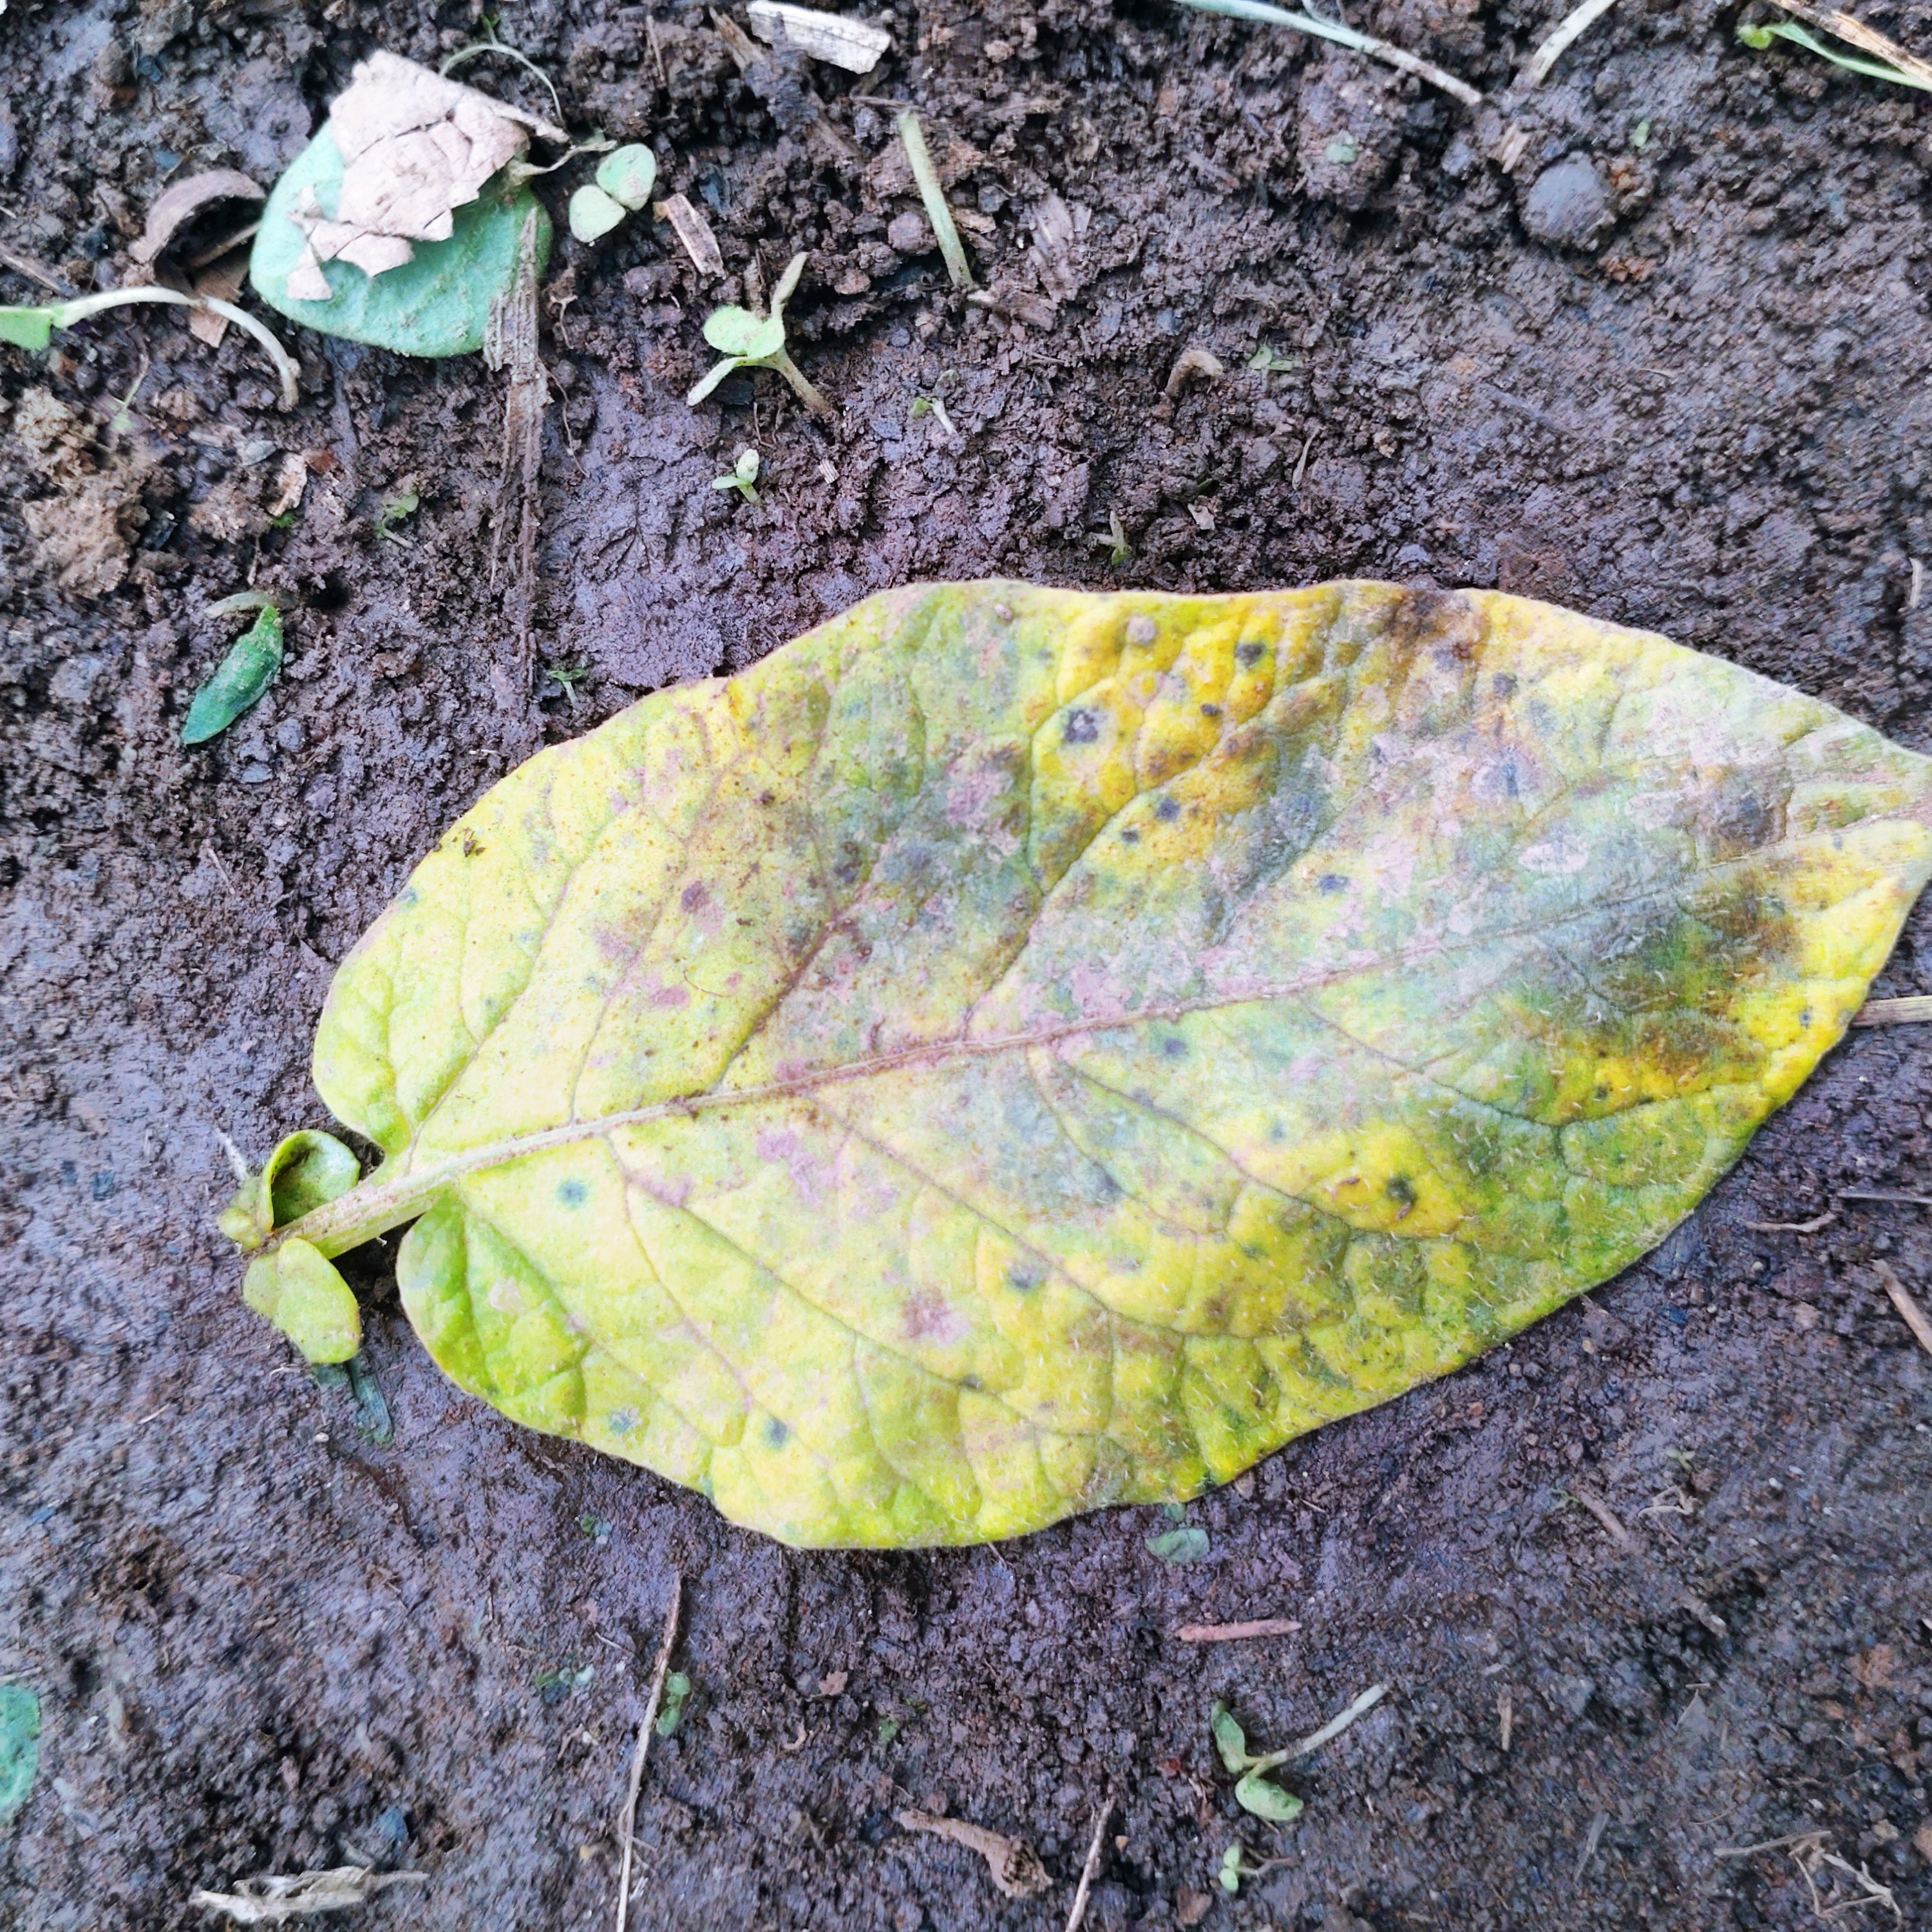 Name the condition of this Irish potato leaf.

late blight
